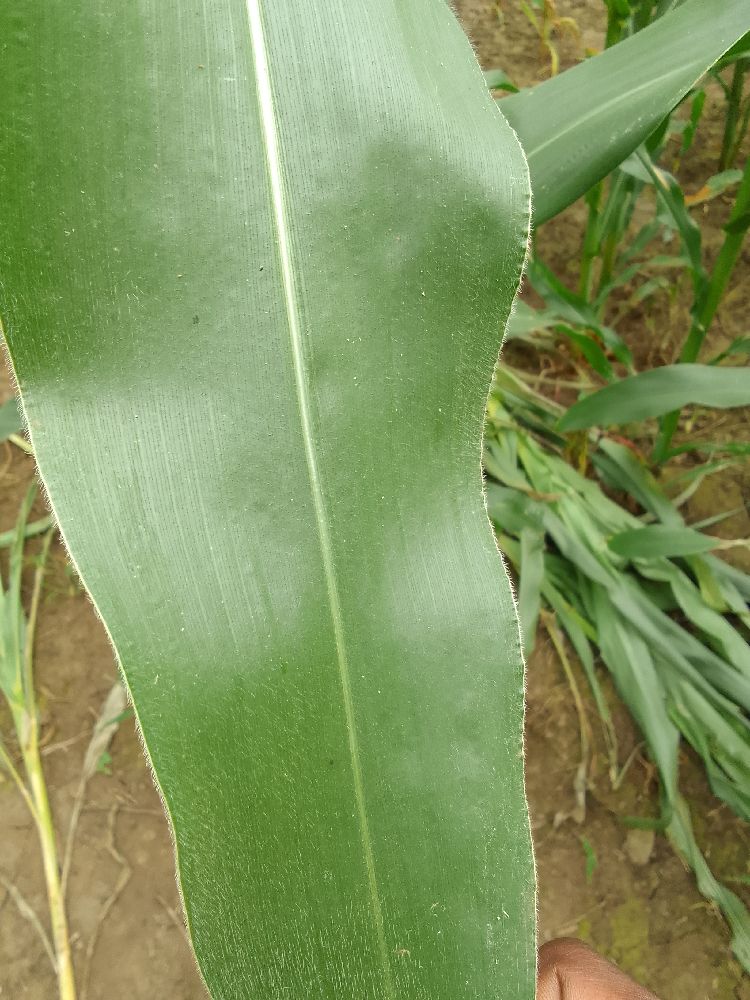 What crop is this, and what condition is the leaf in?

maize, healthy
